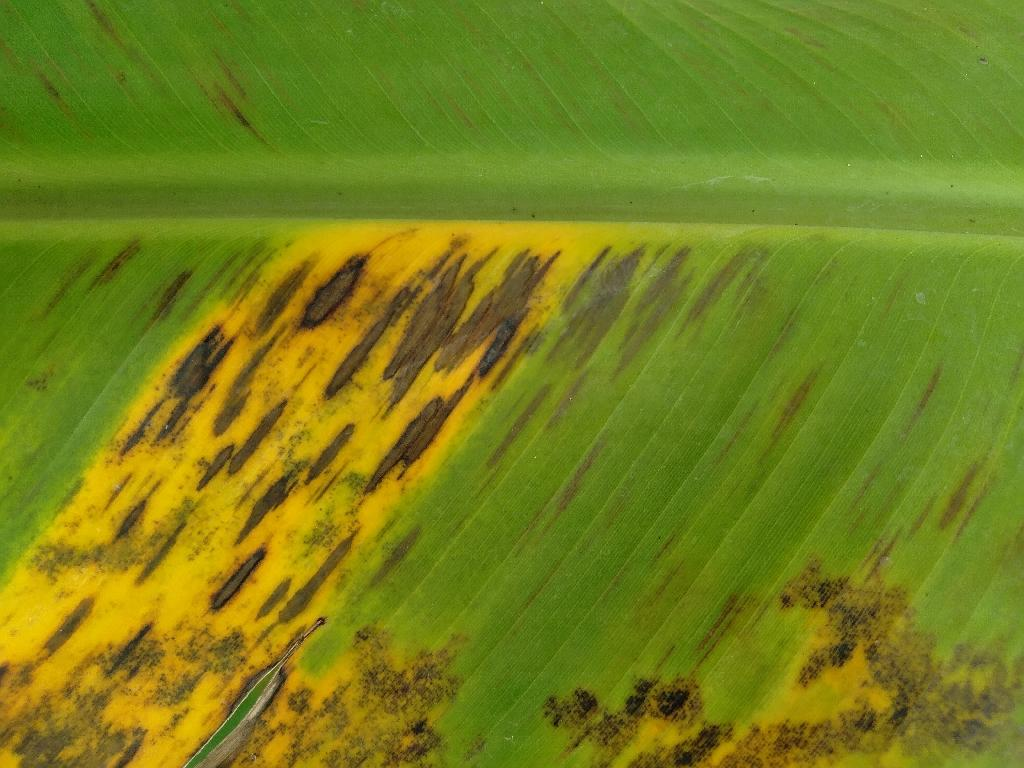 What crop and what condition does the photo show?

banana, black sigatoka
